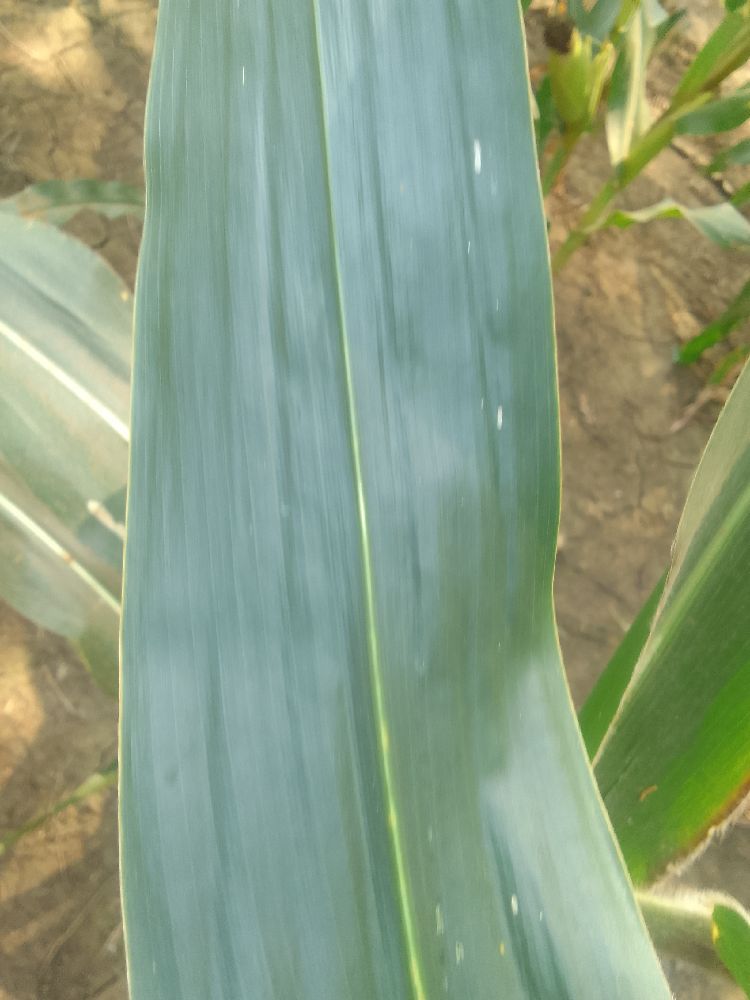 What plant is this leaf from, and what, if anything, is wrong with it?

maize, healthy
